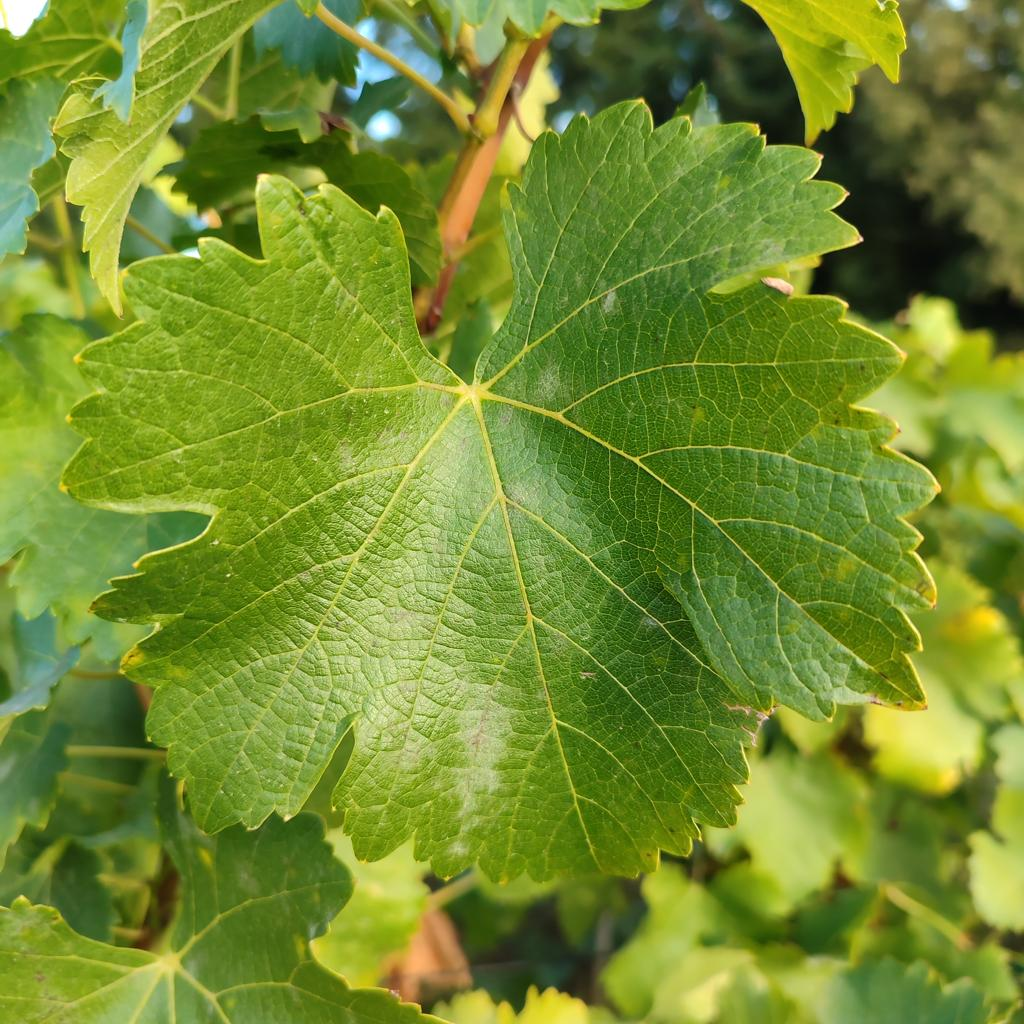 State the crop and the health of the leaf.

grapevine, powdery mildew
